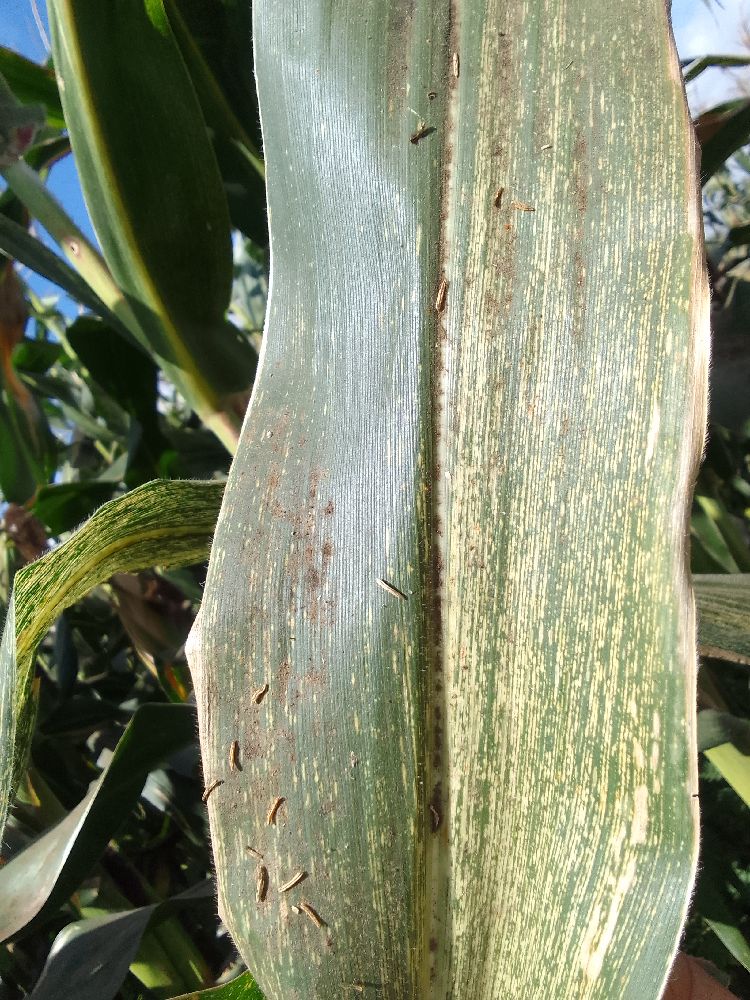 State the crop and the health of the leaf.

maize, maize streak virus
